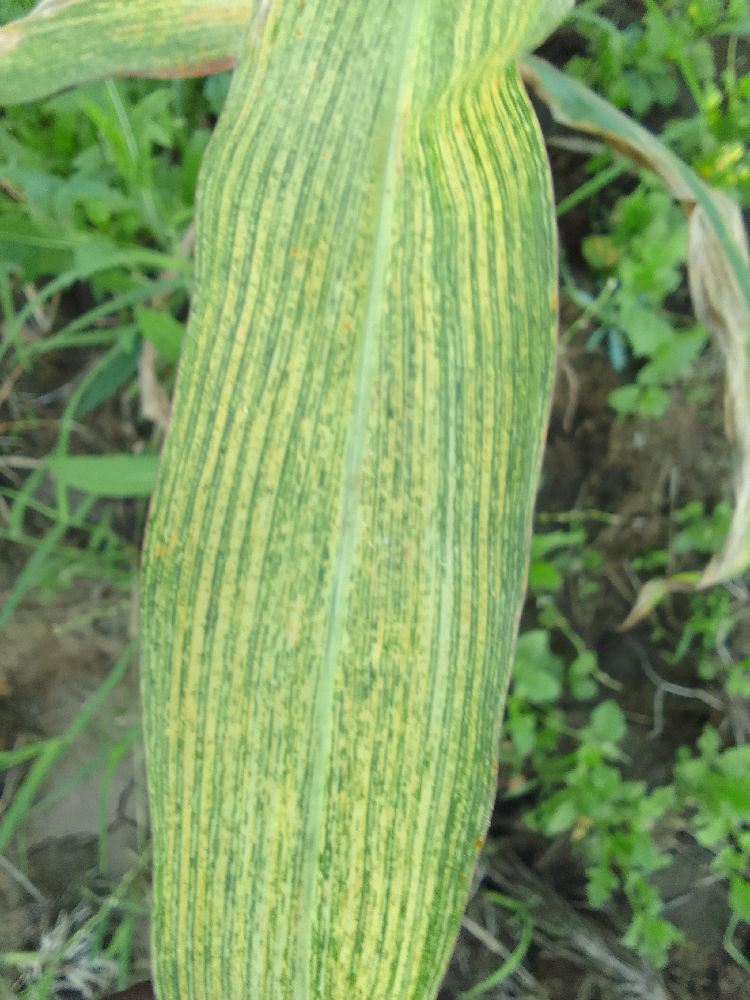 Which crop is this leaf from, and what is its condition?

maize, maize streak virus
